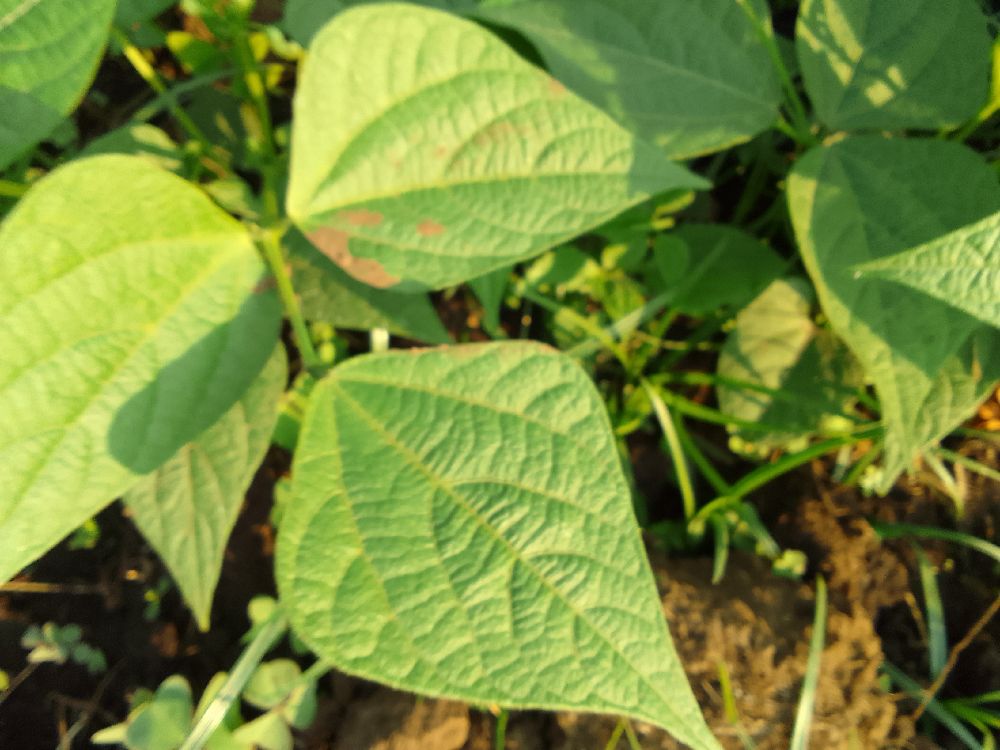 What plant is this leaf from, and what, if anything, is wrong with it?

common bean, healthy
